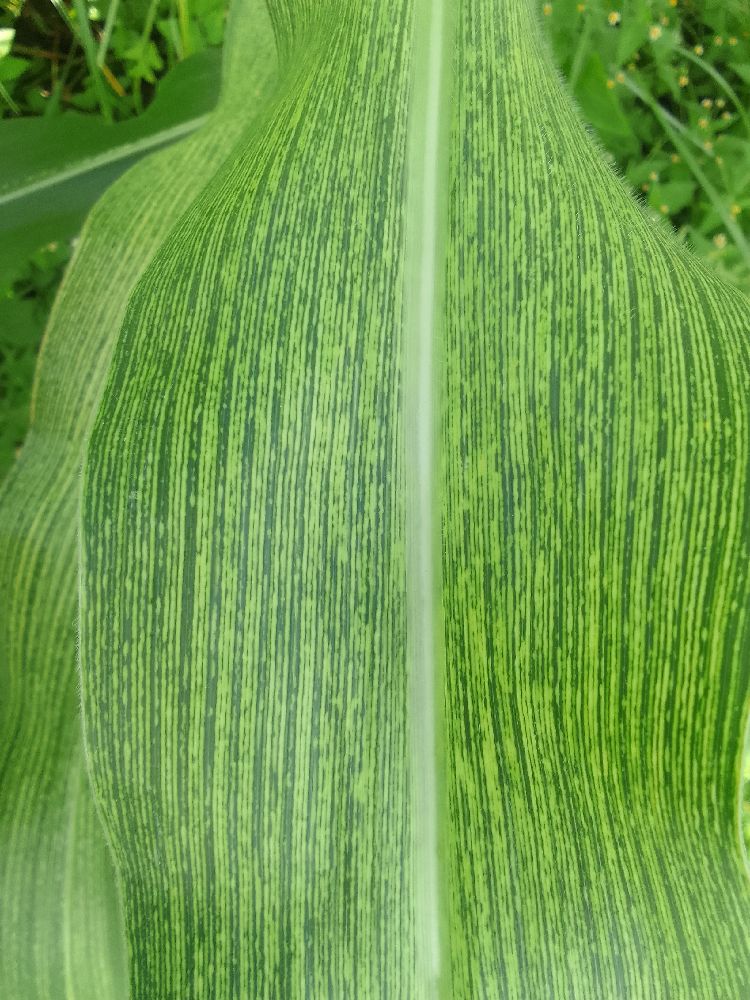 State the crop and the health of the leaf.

maize, maize streak virus
